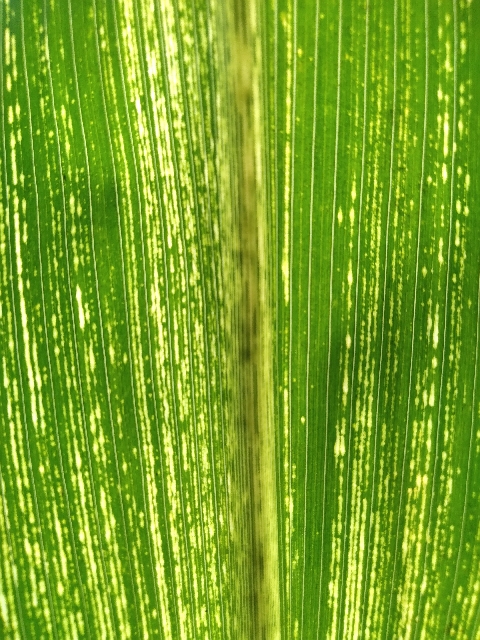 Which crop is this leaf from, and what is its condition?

maize, maize streak virus
